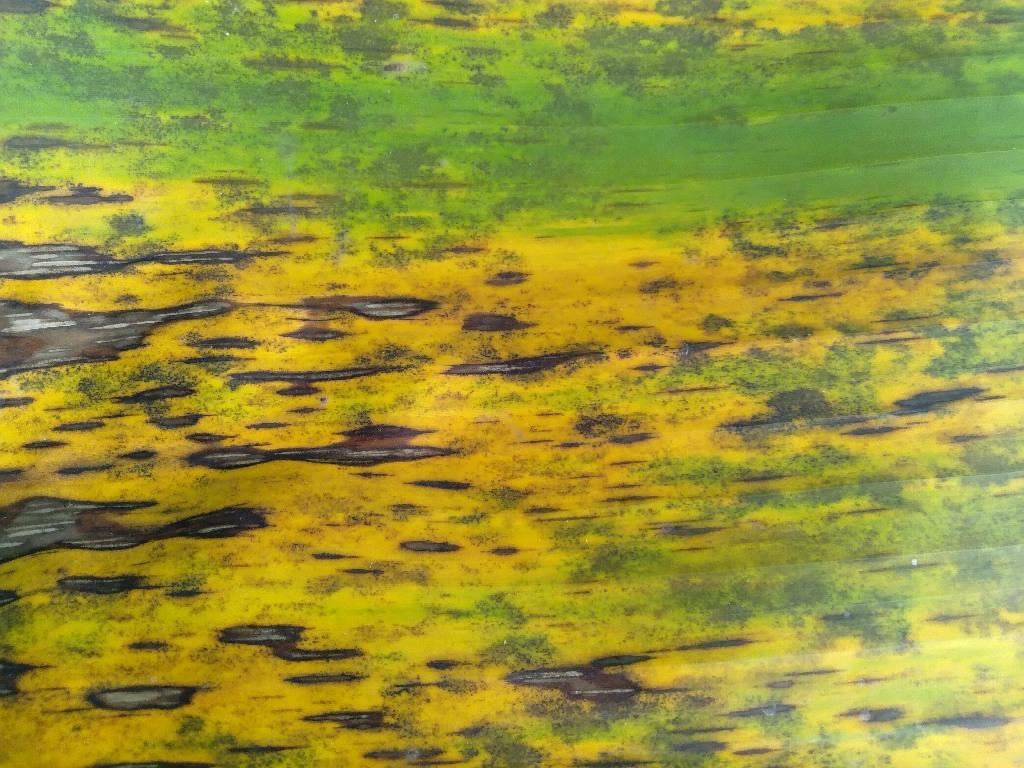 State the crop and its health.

banana, black sigatoka
